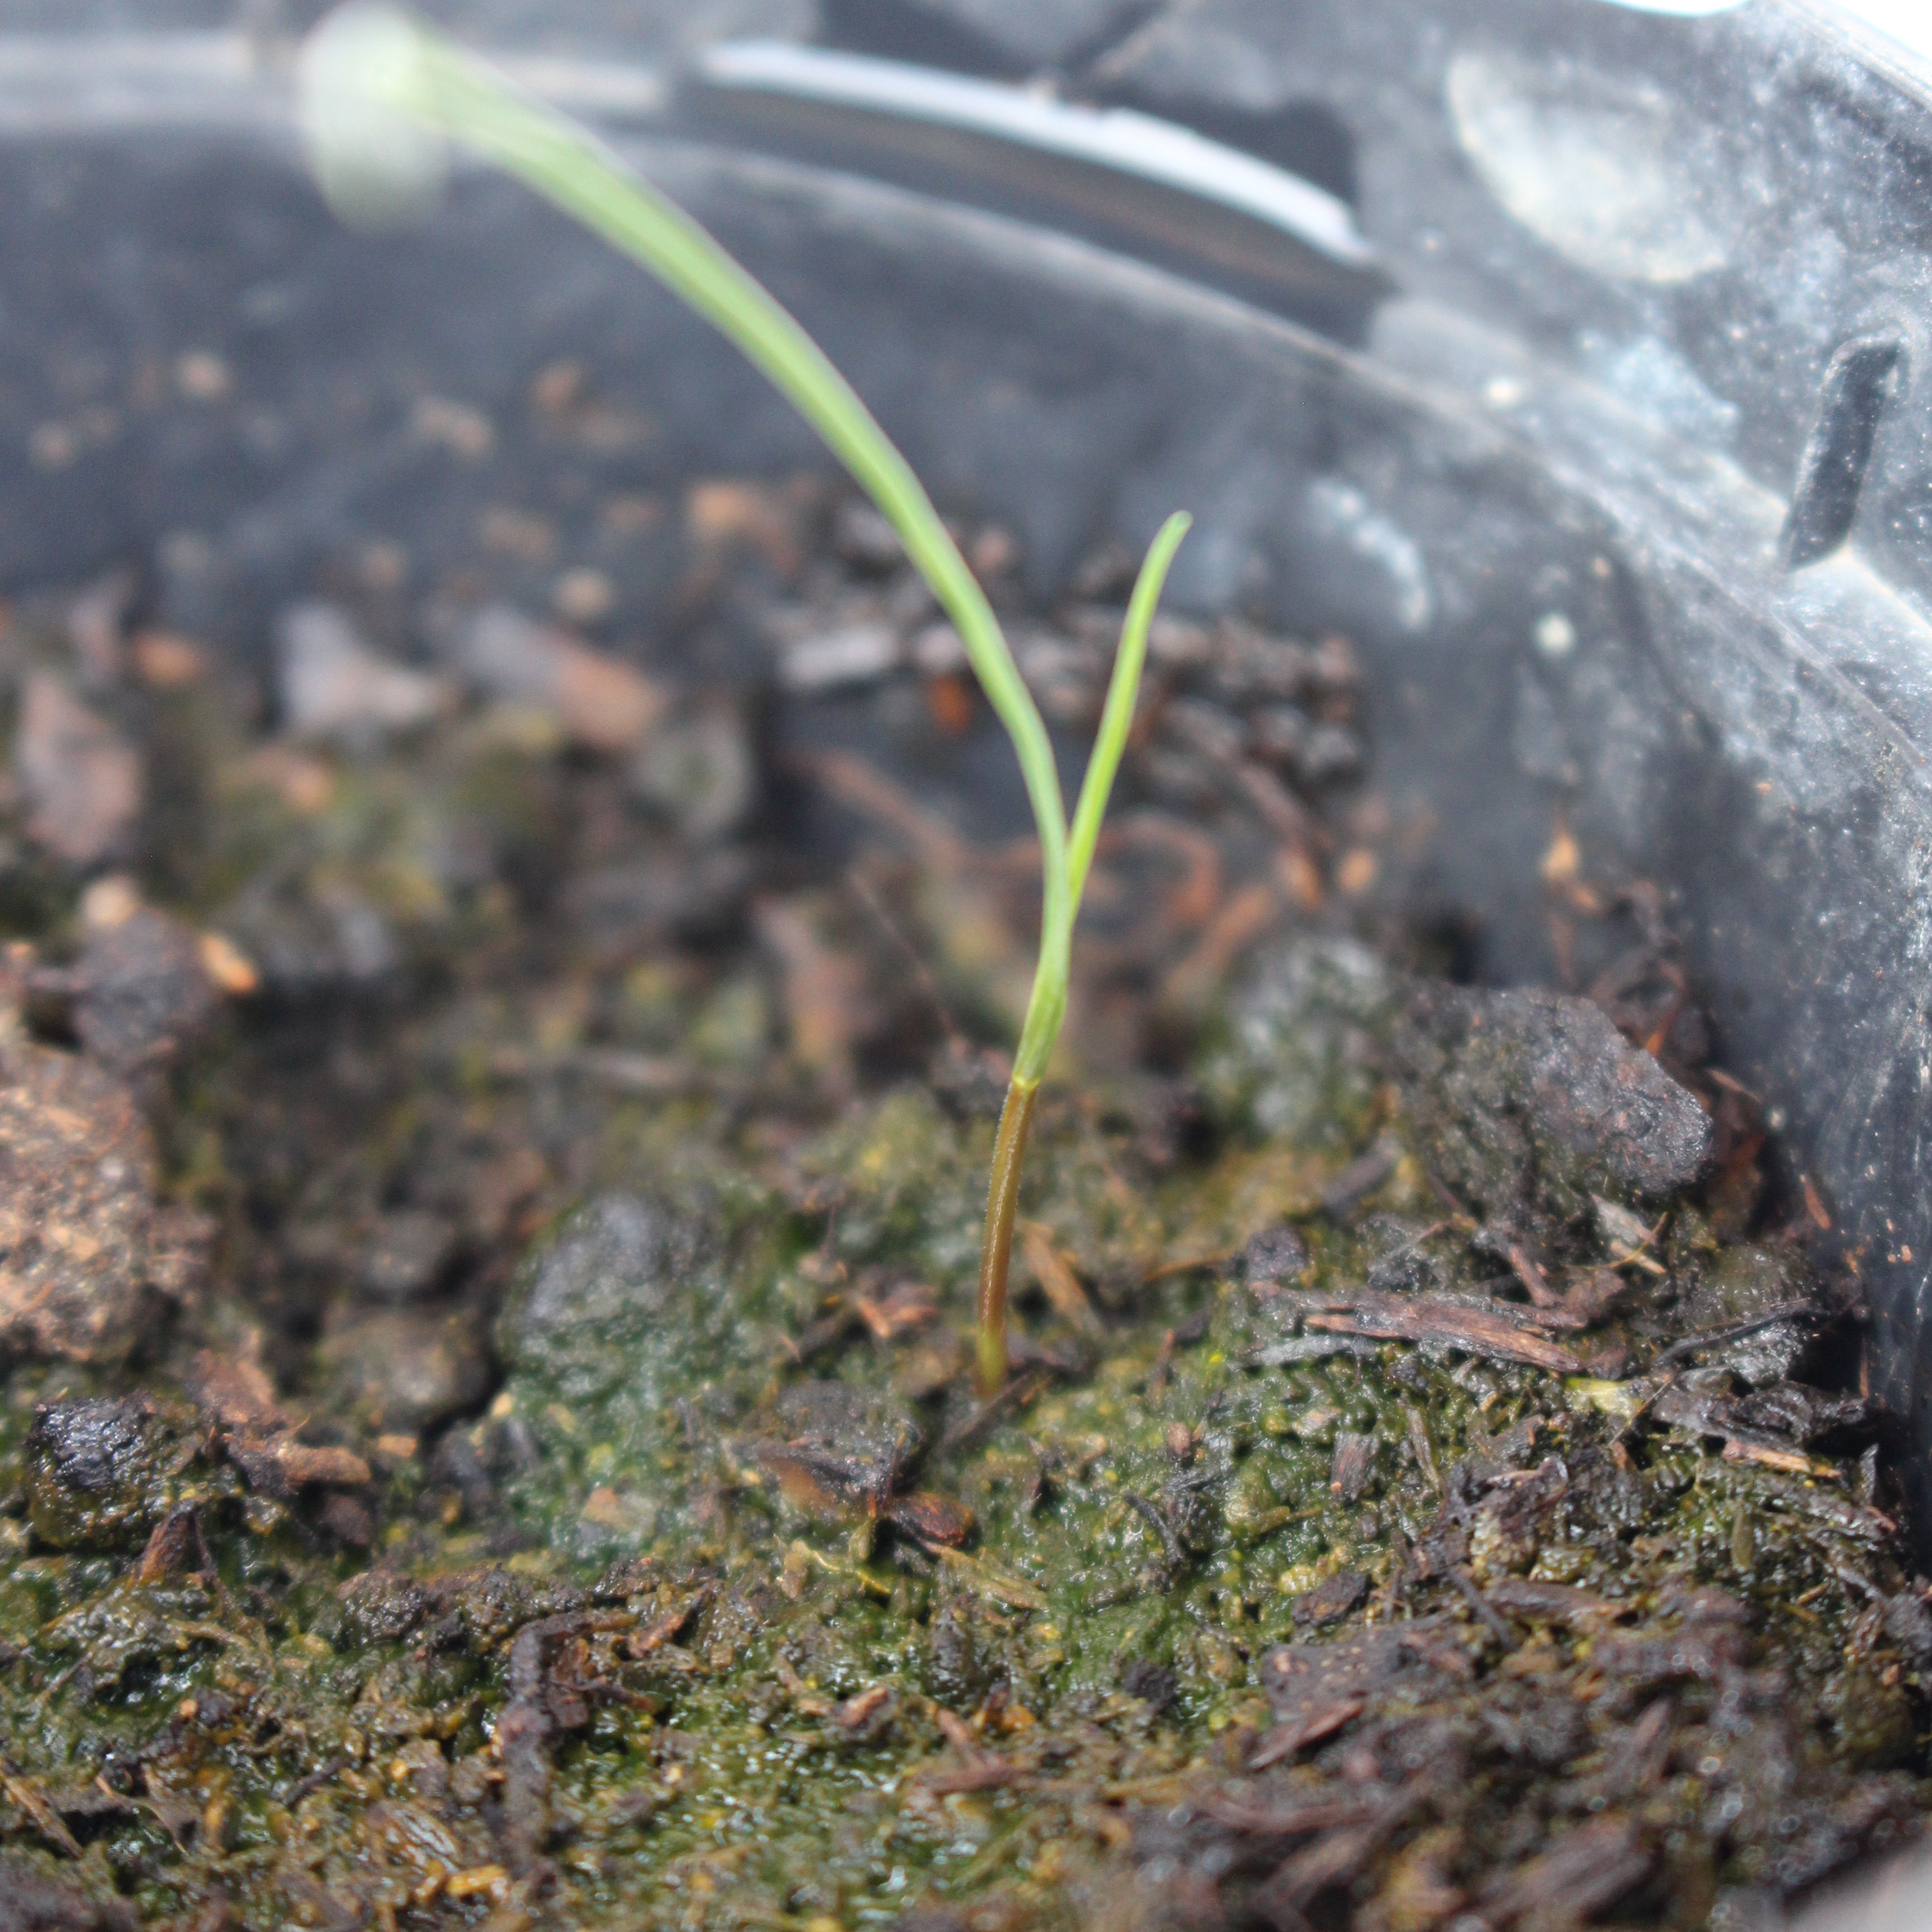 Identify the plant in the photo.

Lolium multiflorum
